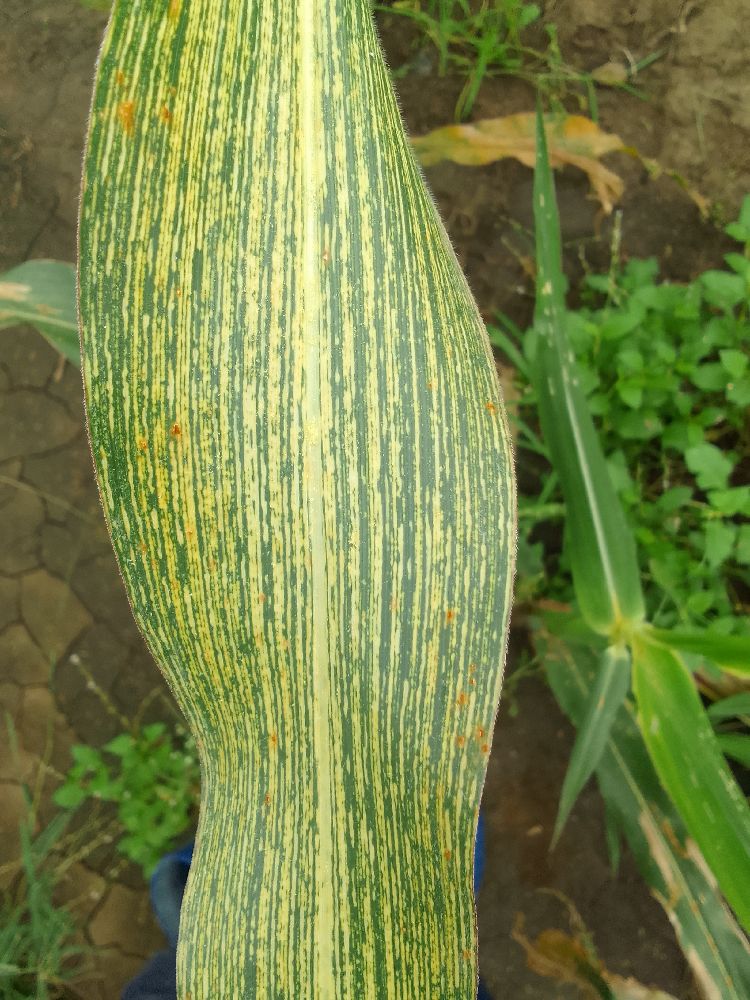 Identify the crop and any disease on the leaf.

maize, maize streak virus
